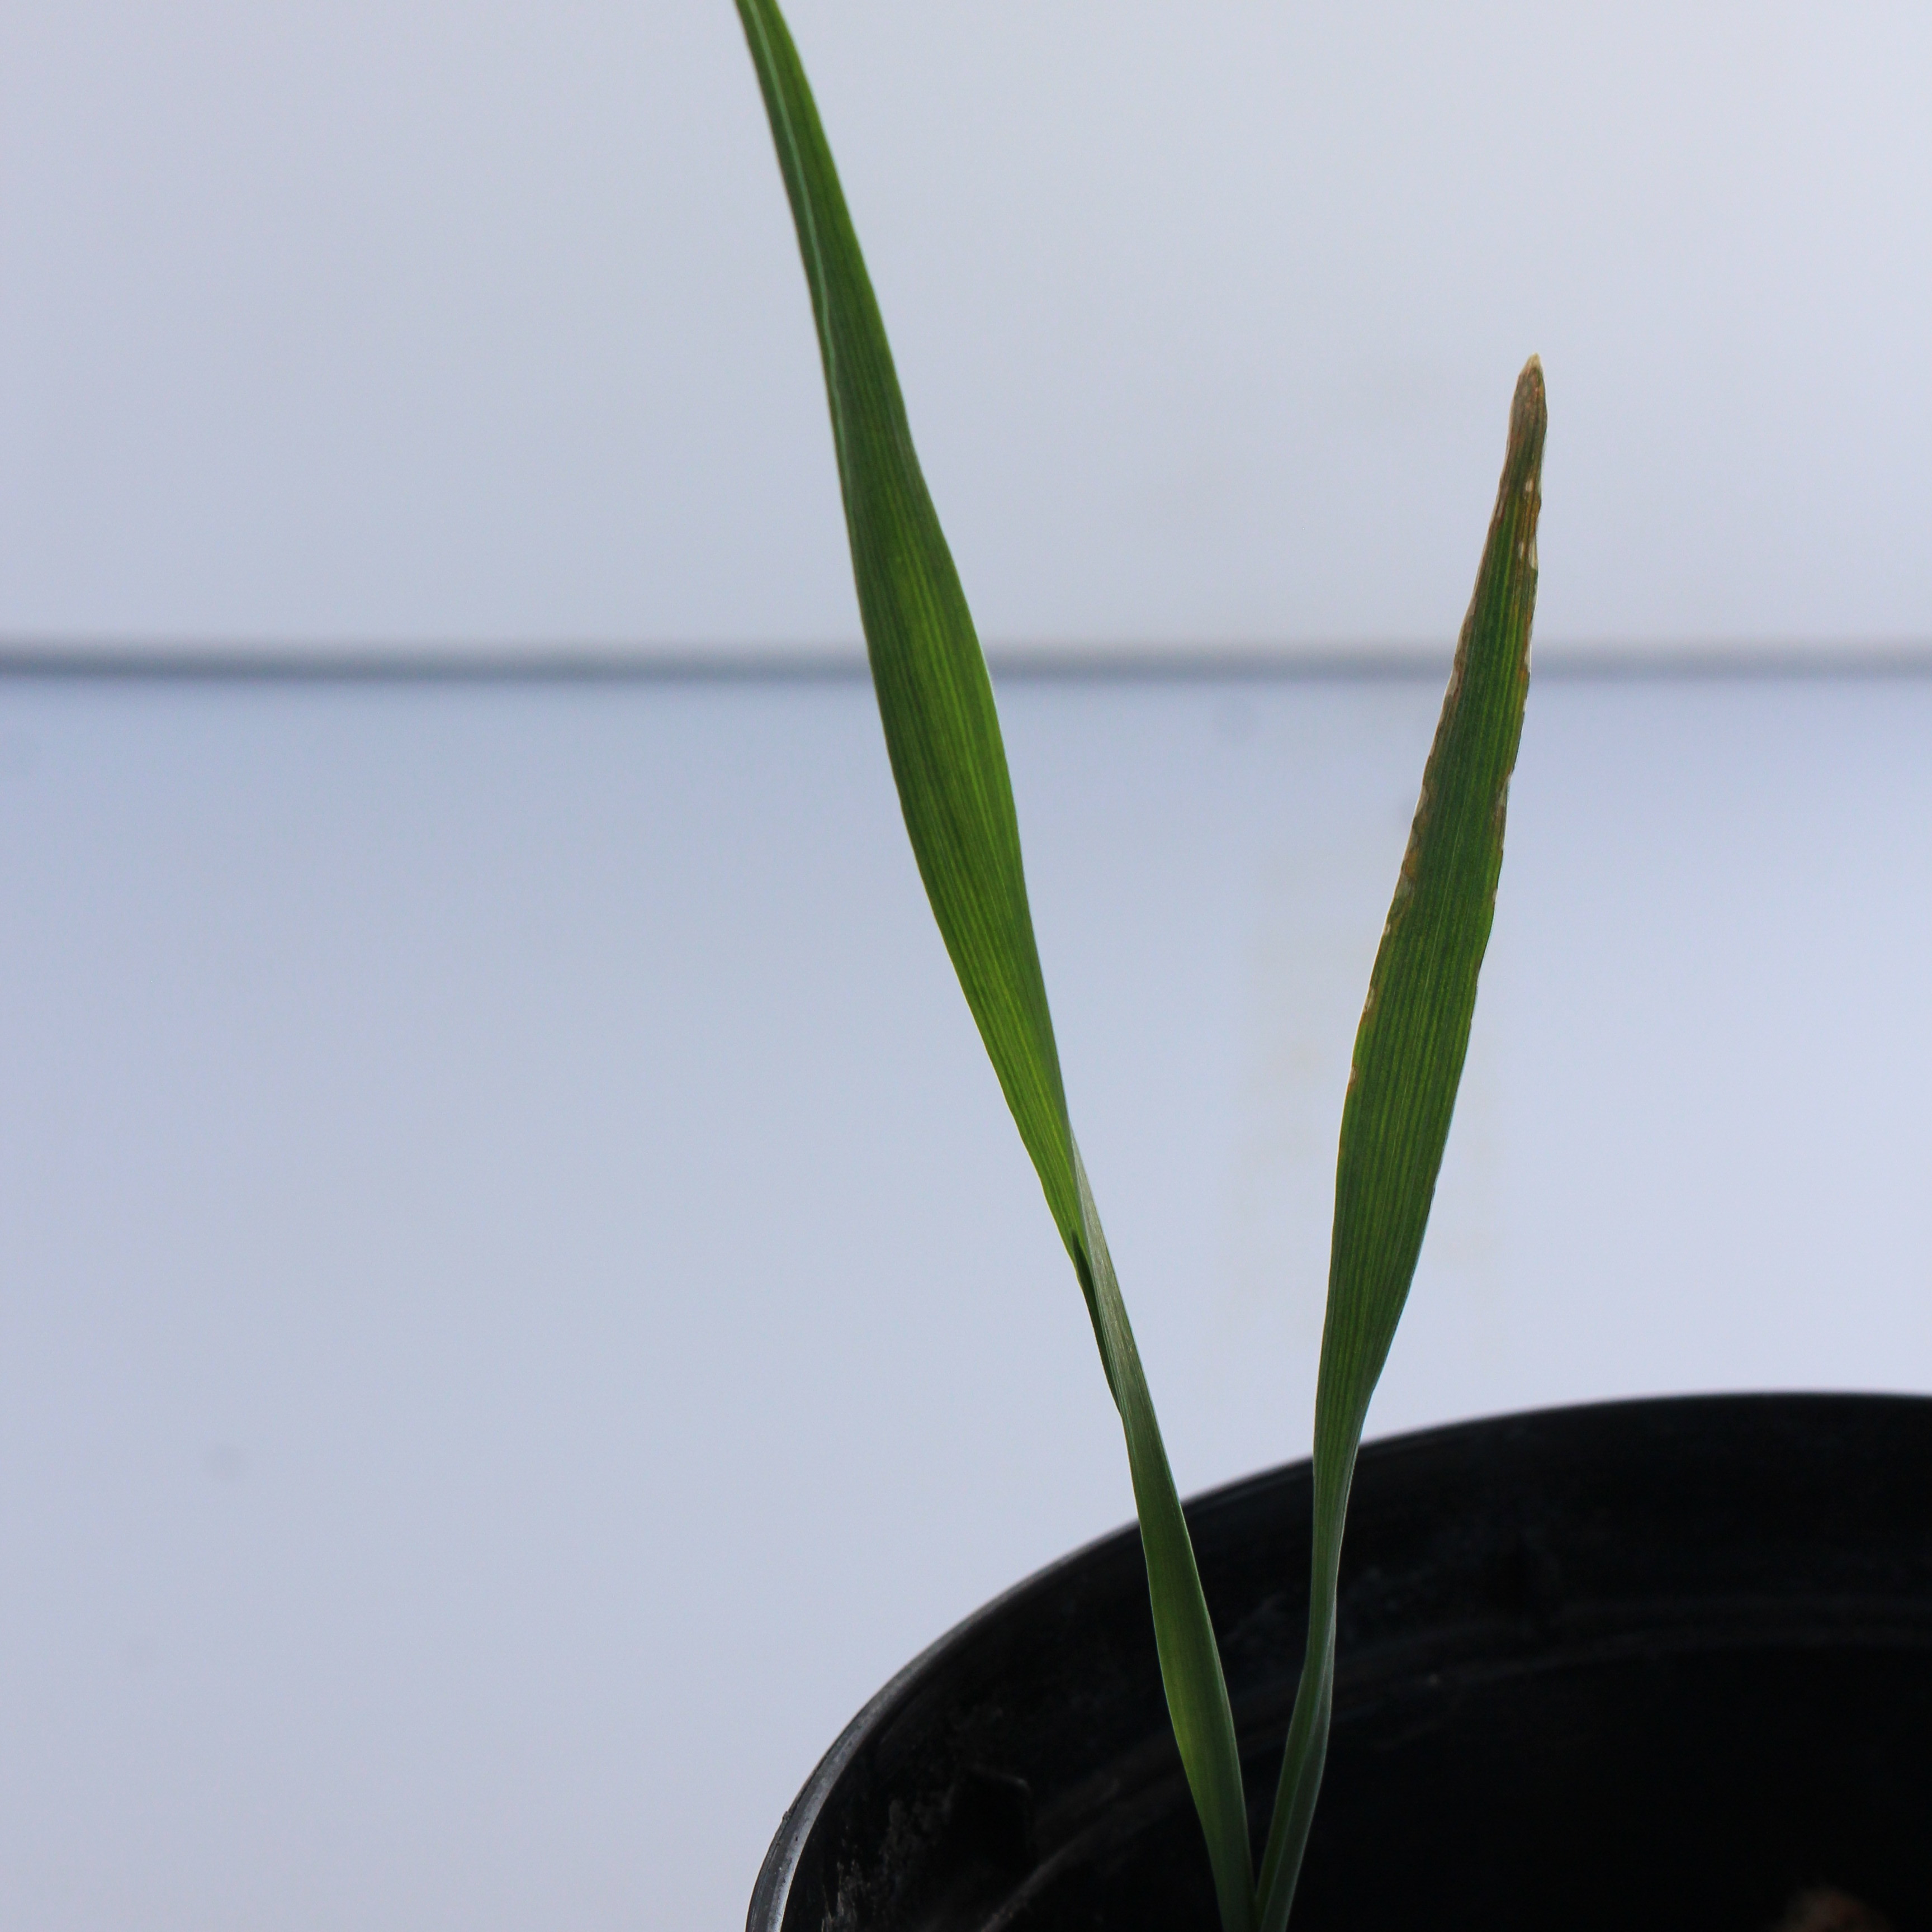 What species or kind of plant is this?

Avena sterilis
